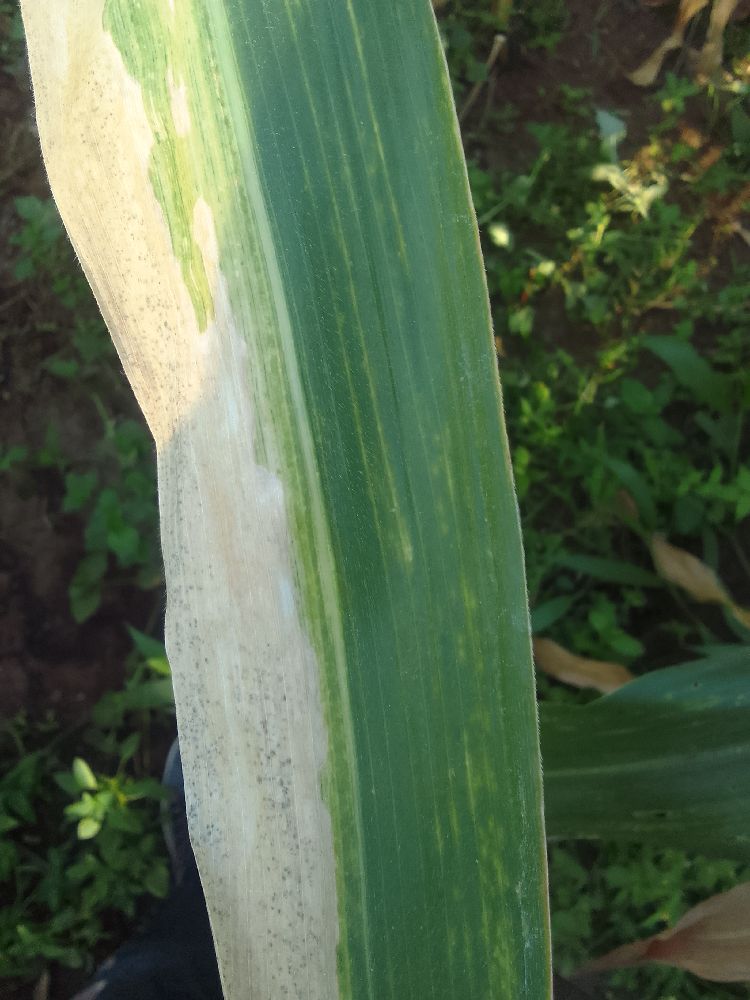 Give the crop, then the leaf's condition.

maize, maize lethal necrosis
